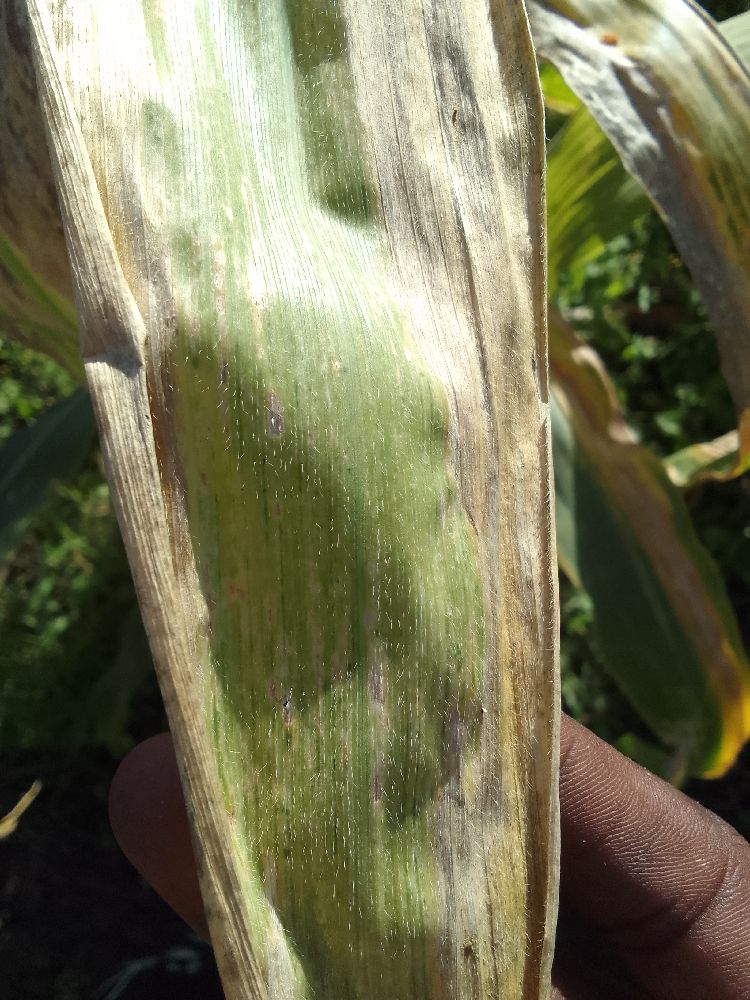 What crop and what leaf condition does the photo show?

maize, maize lethal necrosis
